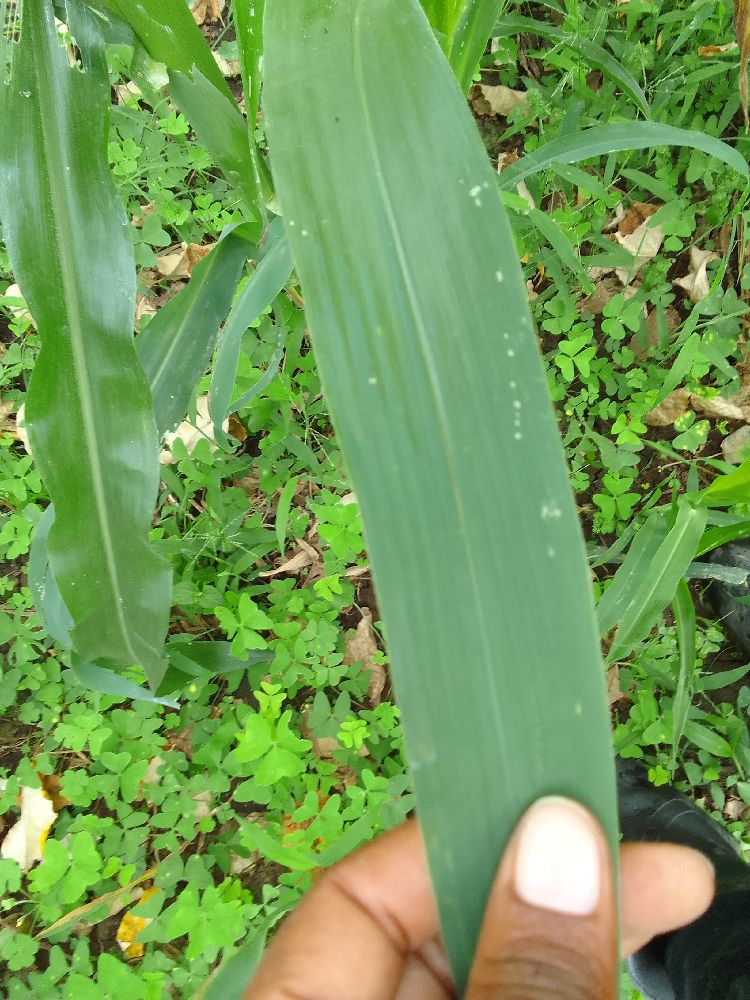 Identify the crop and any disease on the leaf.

maize, healthy
